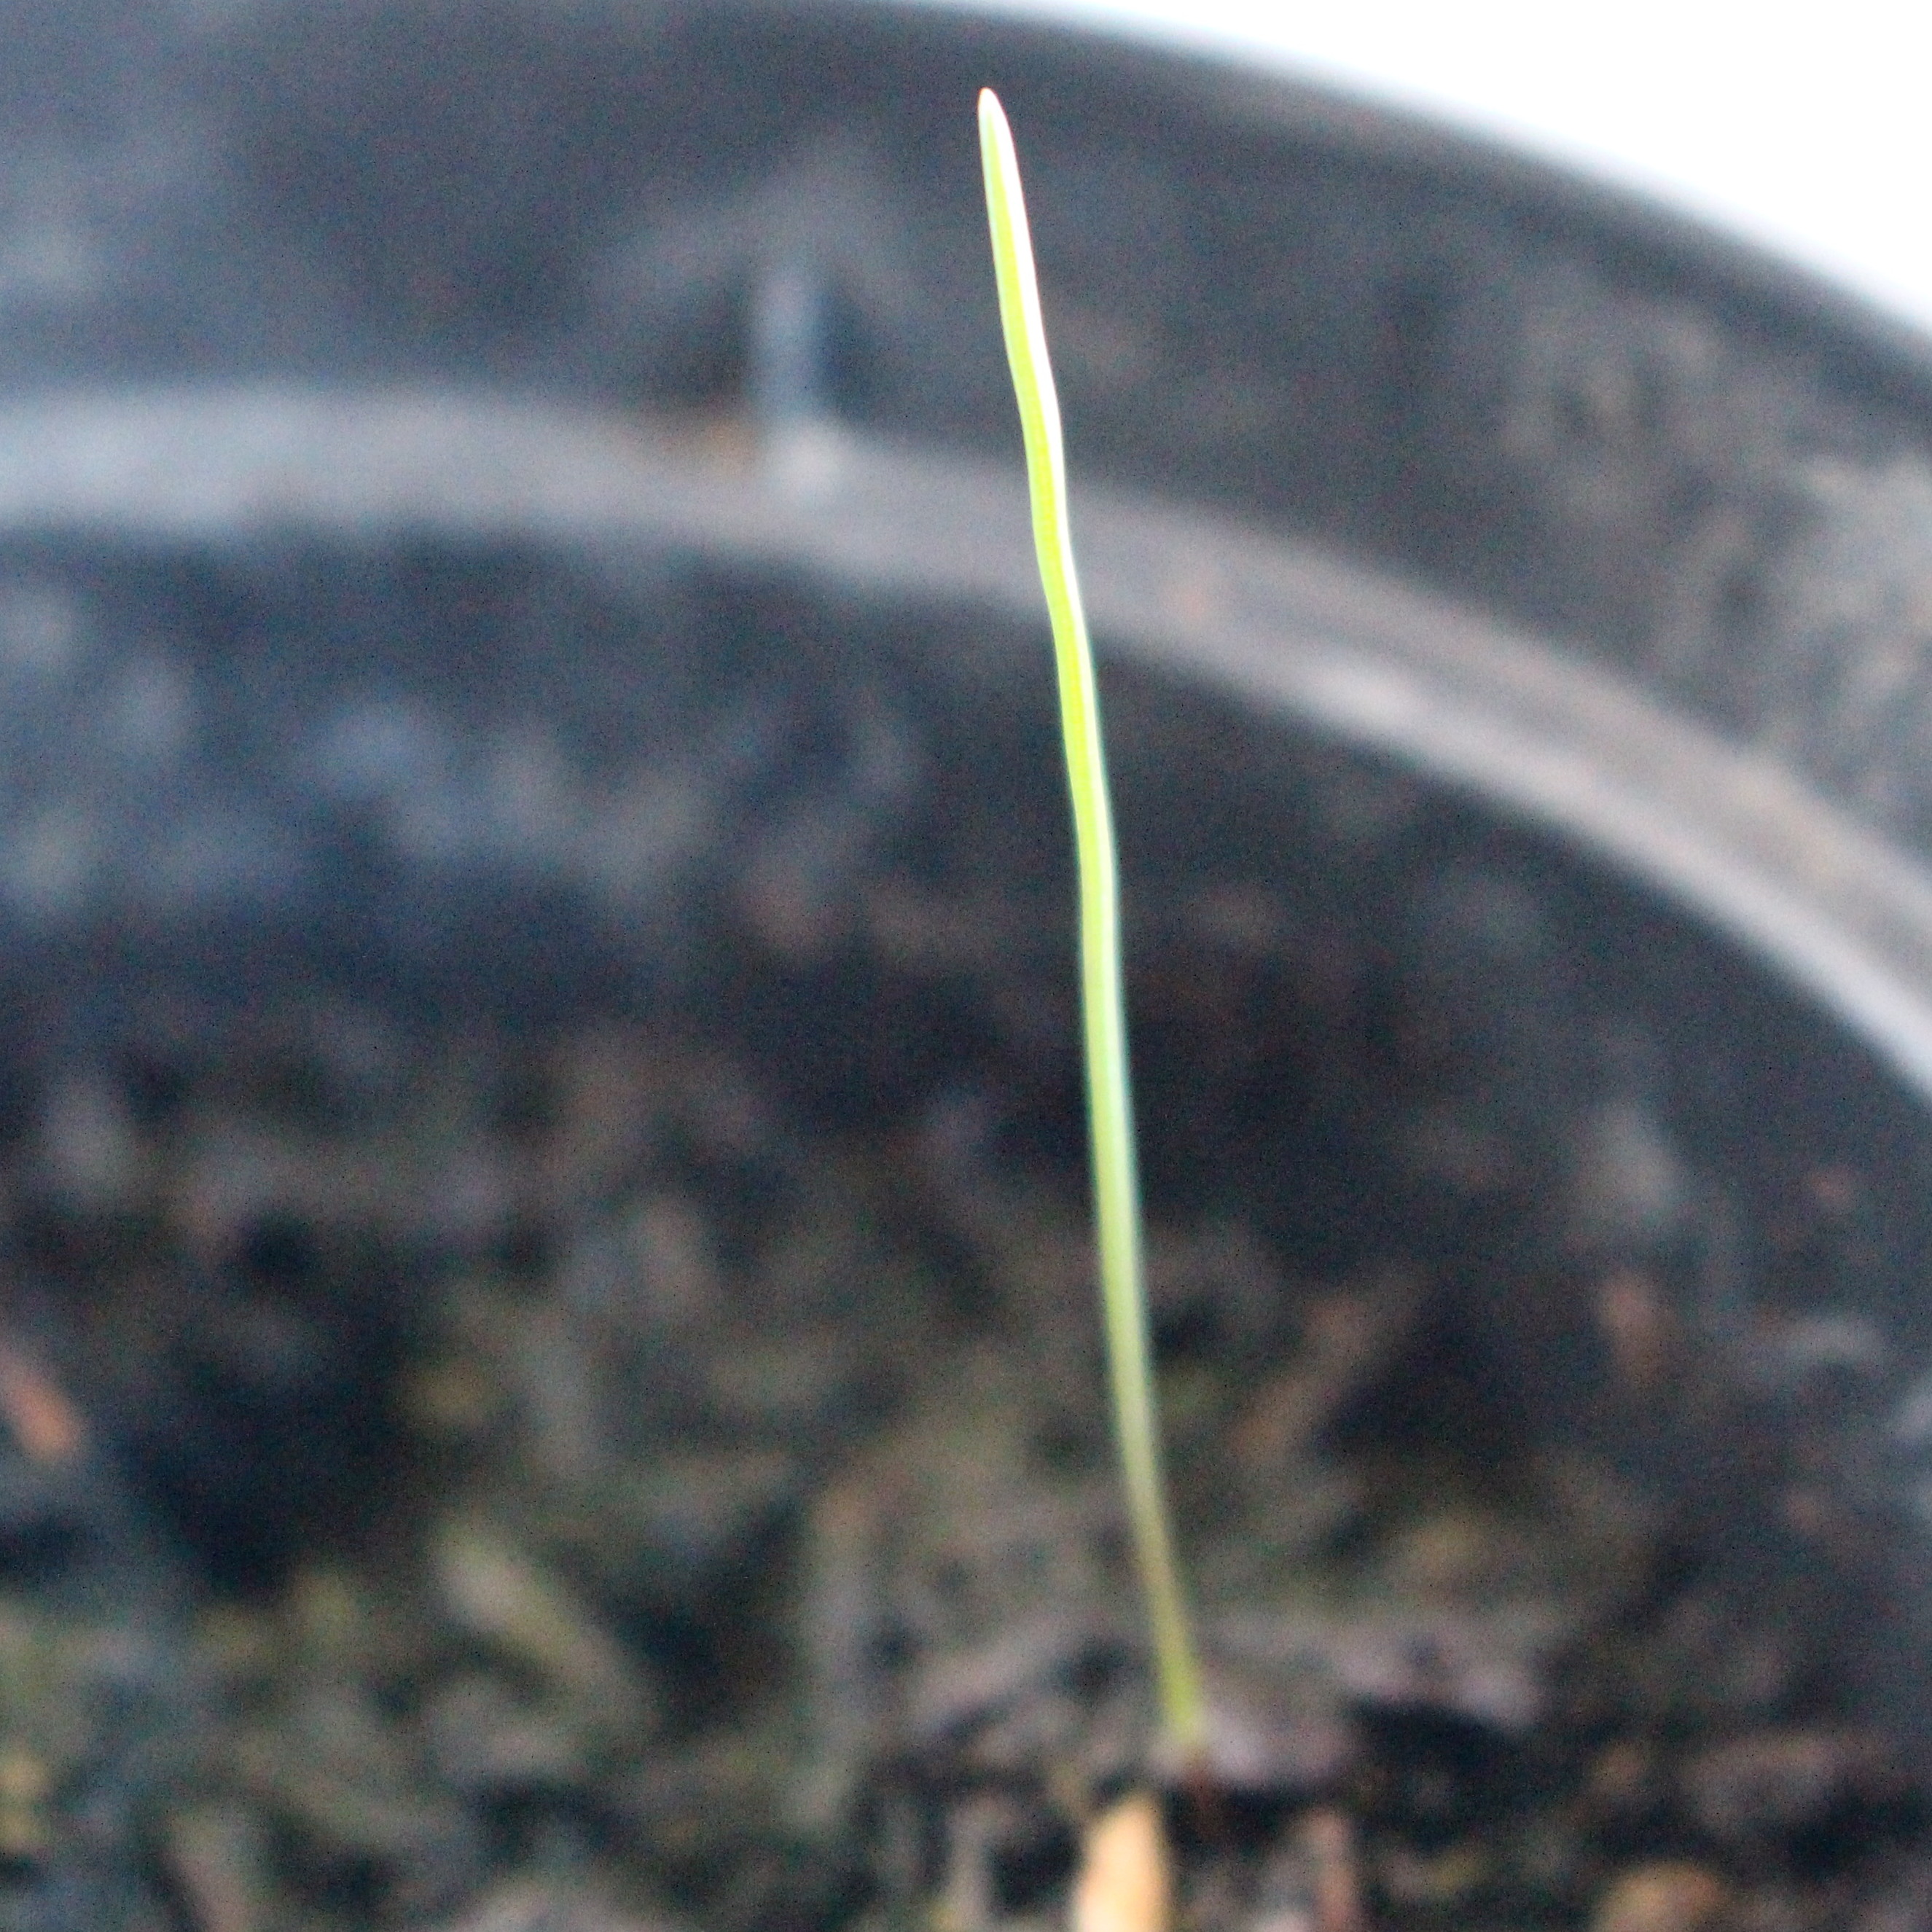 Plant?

Lolium multiflorum
